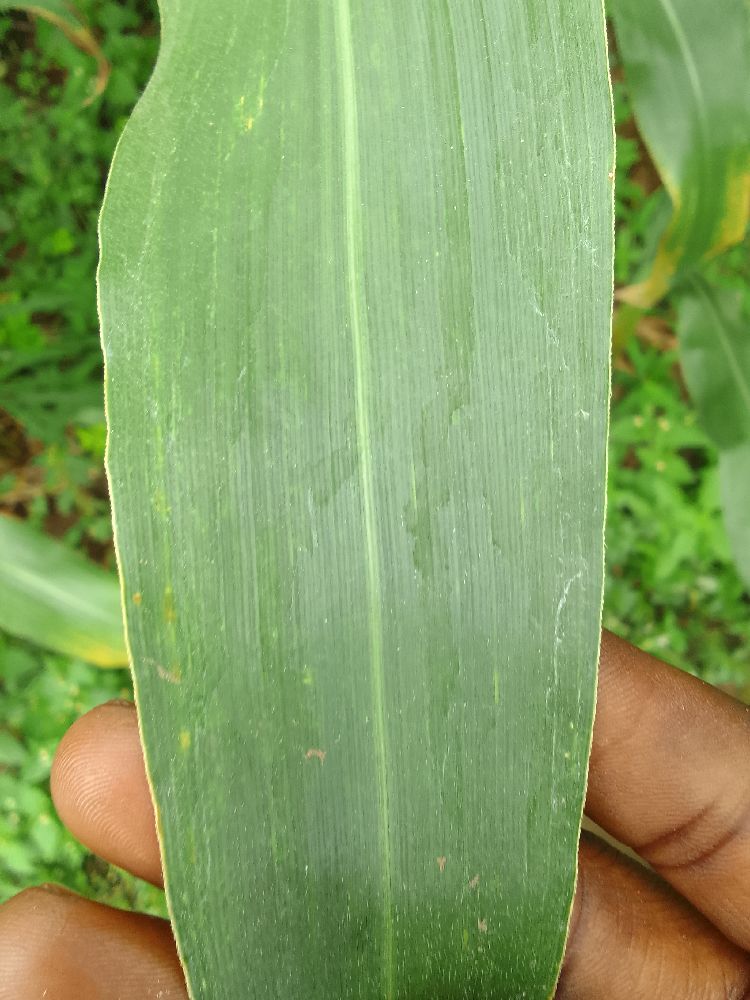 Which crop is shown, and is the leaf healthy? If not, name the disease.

maize, healthy
